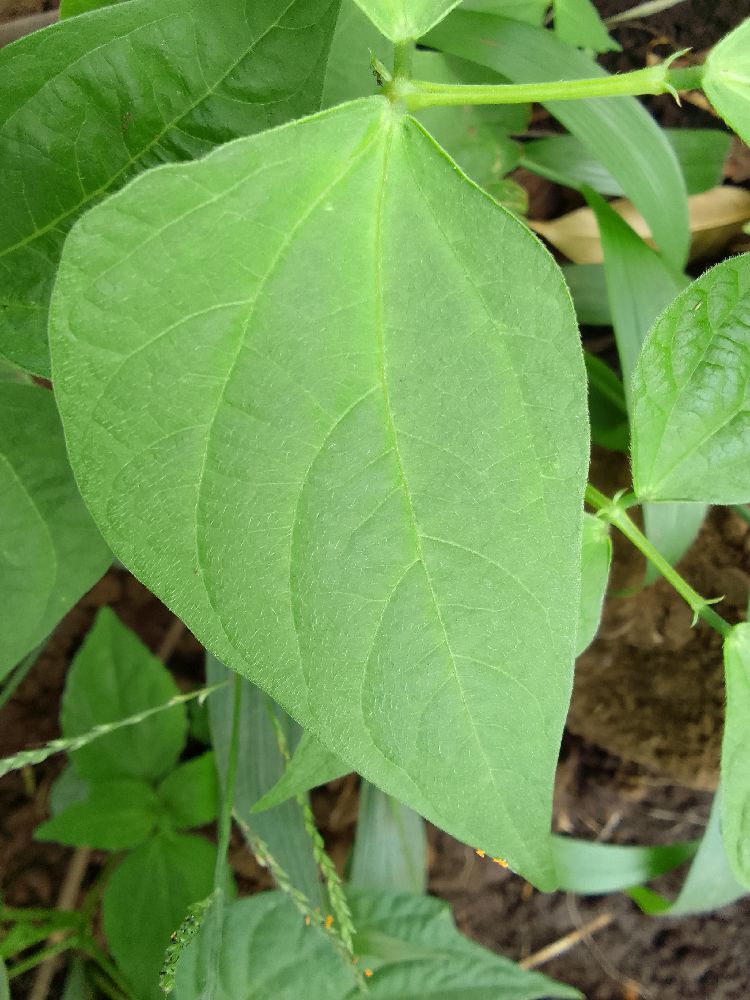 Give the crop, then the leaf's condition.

common bean, healthy
